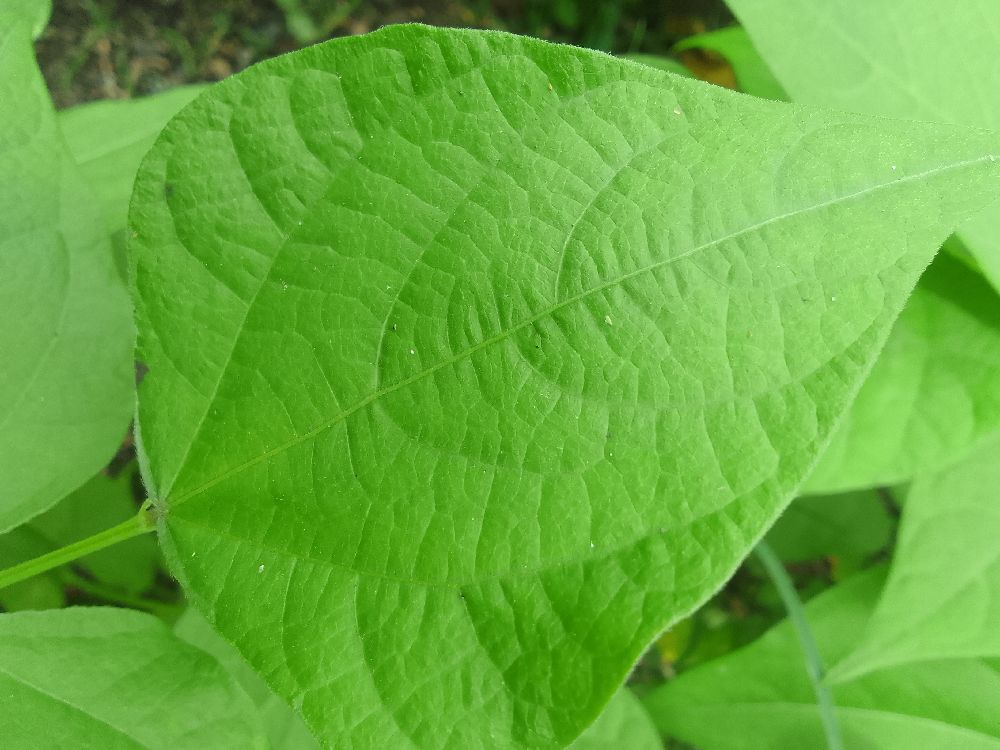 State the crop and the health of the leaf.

common bean, healthy
